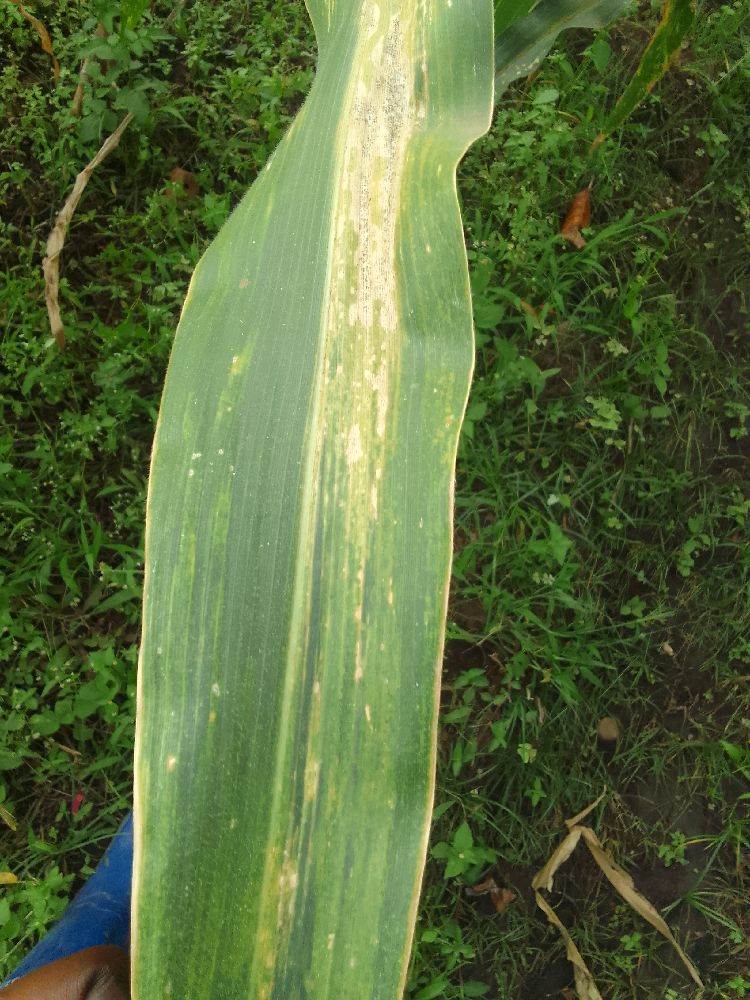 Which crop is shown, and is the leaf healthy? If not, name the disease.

maize, maize lethal necrosis
